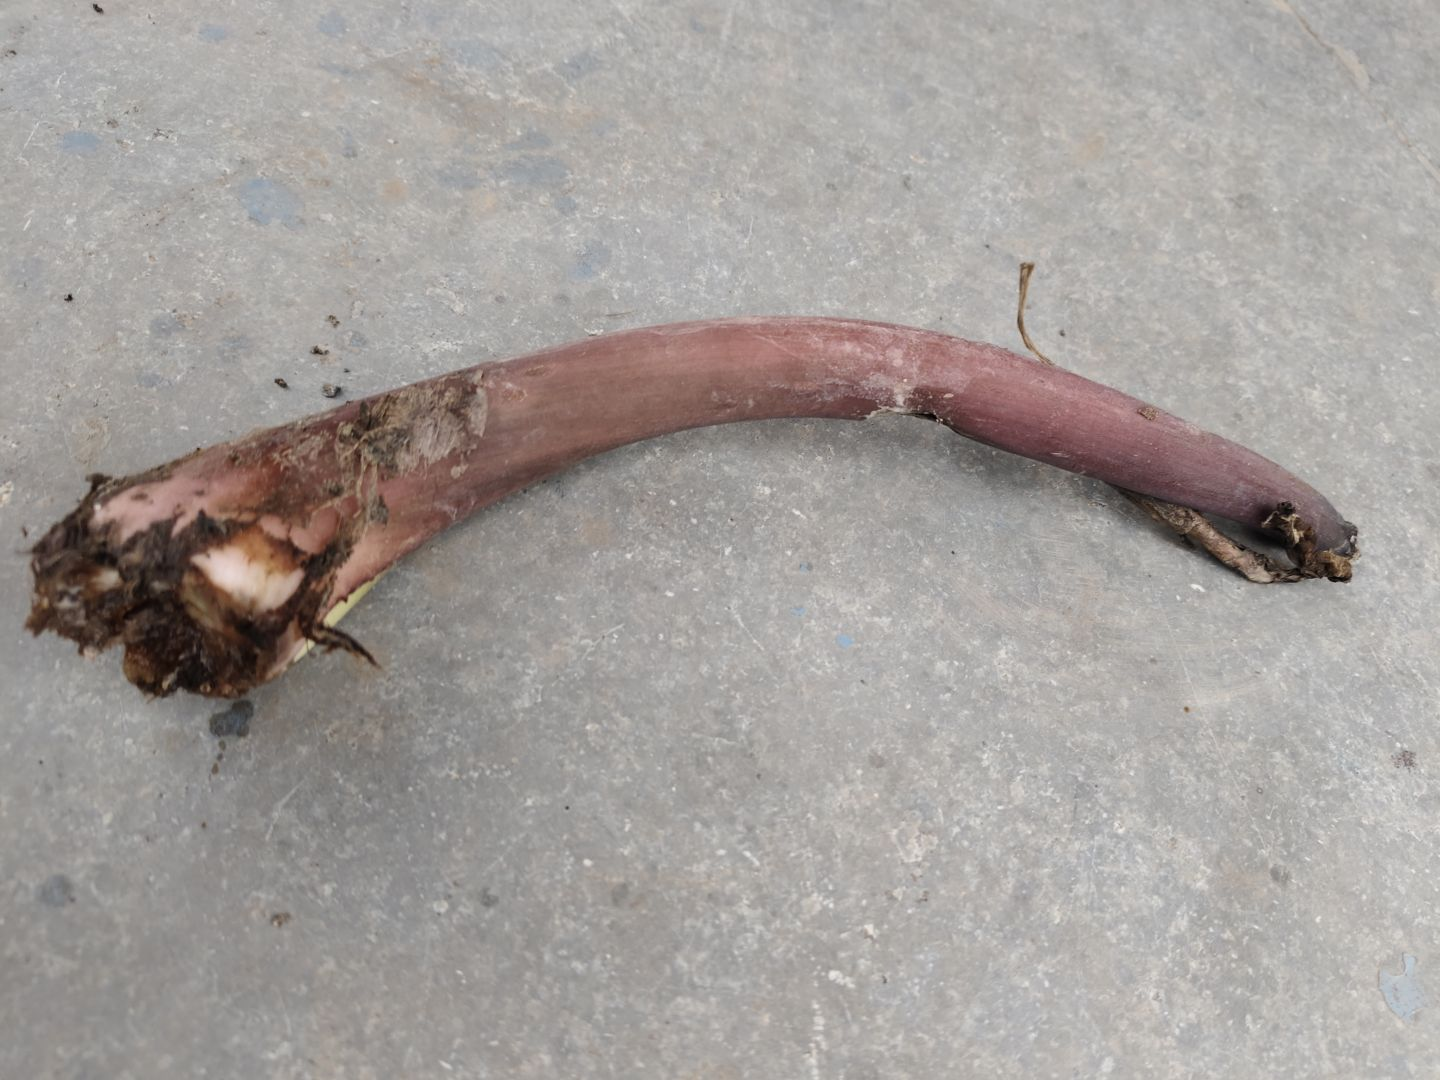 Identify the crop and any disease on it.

taro, root rot
